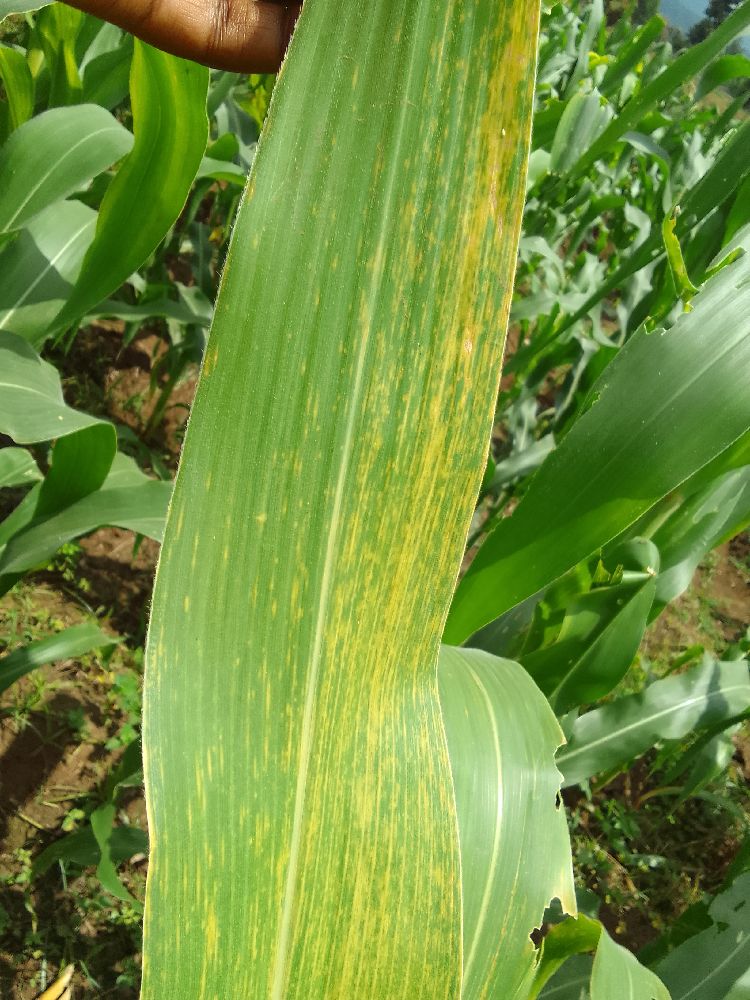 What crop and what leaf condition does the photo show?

maize, maize lethal necrosis
